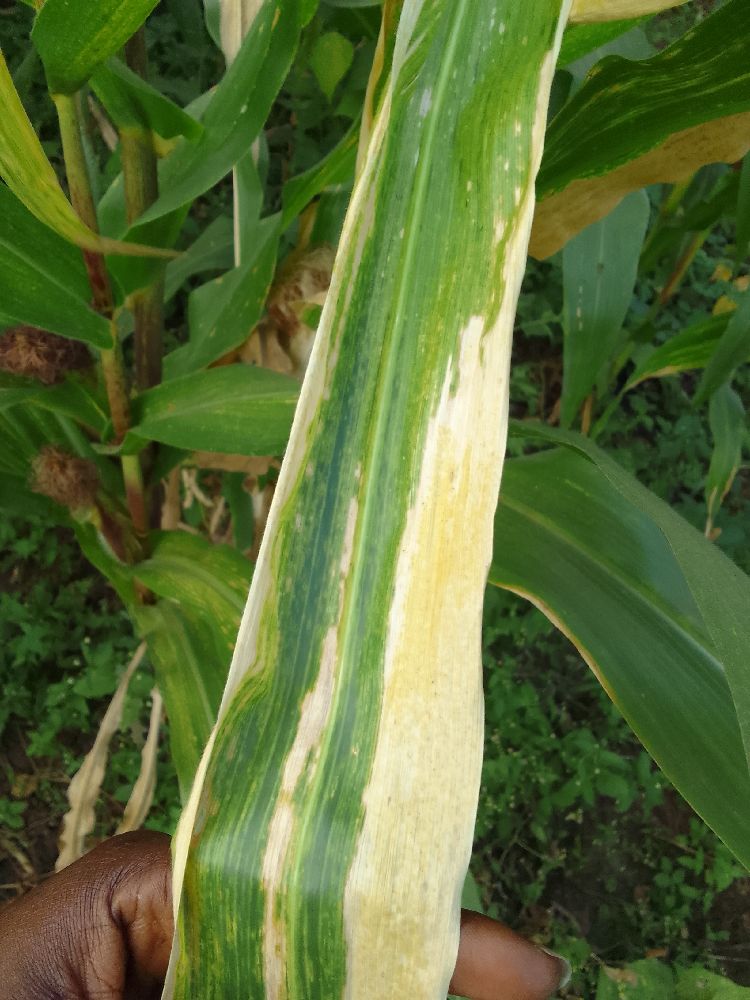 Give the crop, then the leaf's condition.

maize, maize lethal necrosis
